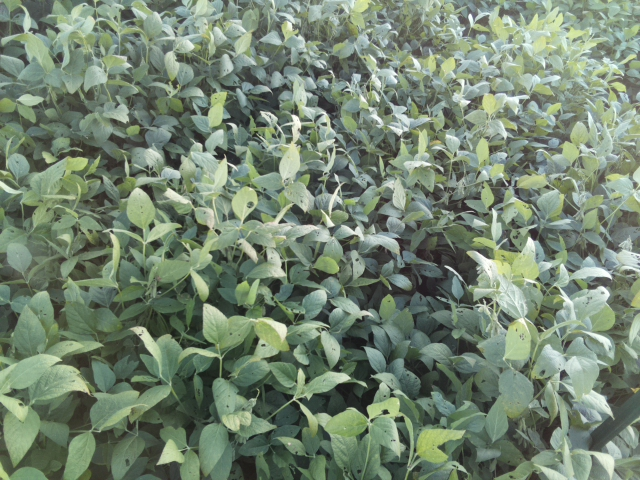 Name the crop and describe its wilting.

soybean, leaflets folding inward at secondary pulvinus with no turgor loss in leaflets or petioles
